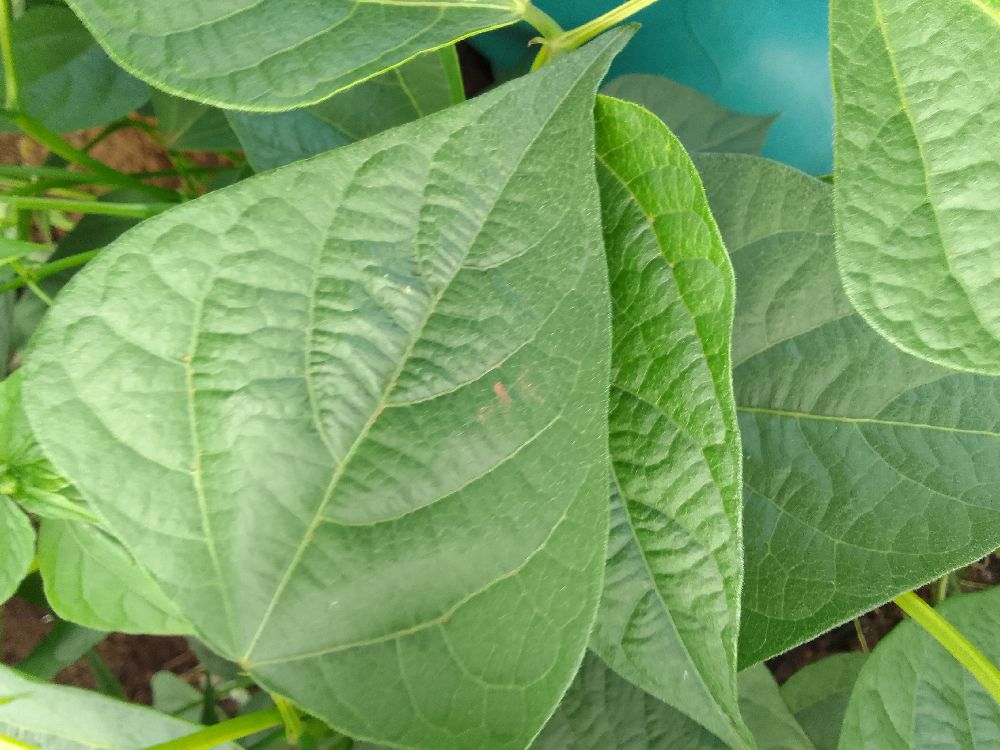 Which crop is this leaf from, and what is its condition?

common bean, healthy
